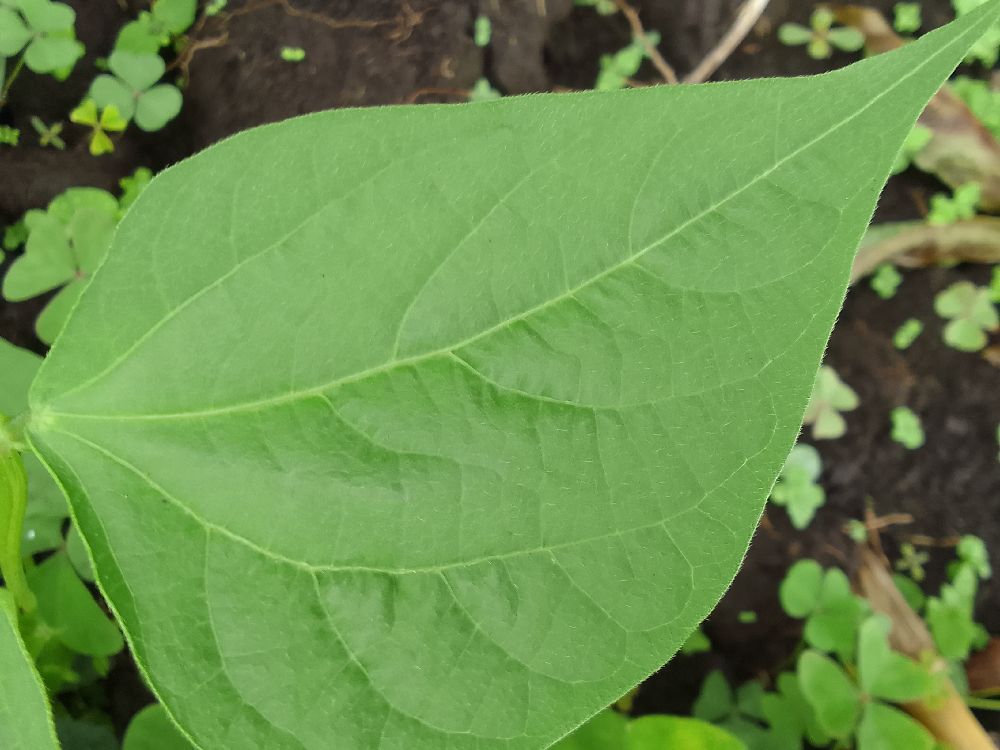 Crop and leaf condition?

common bean, healthy
